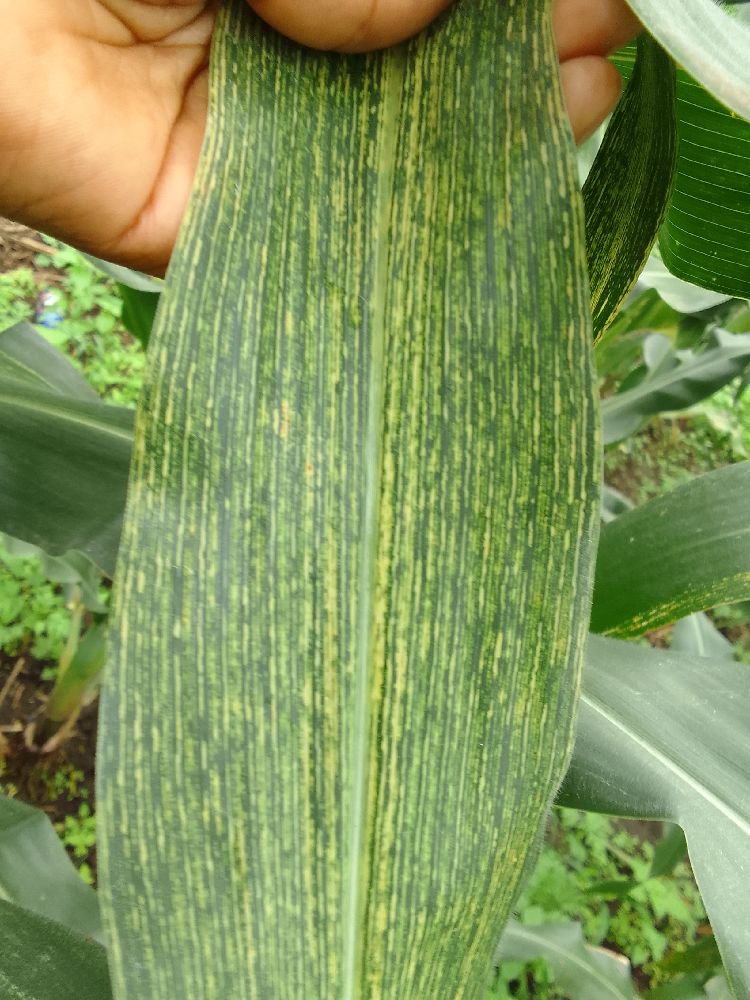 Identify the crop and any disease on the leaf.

maize, maize streak virus
